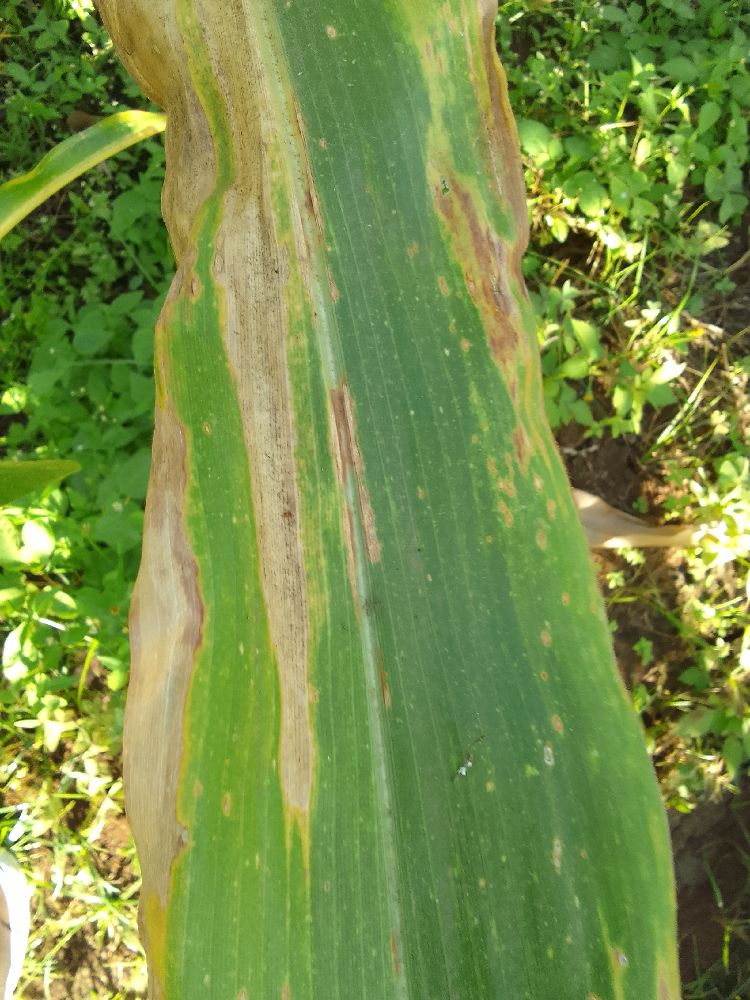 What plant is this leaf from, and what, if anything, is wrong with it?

maize, maize lethal necrosis
